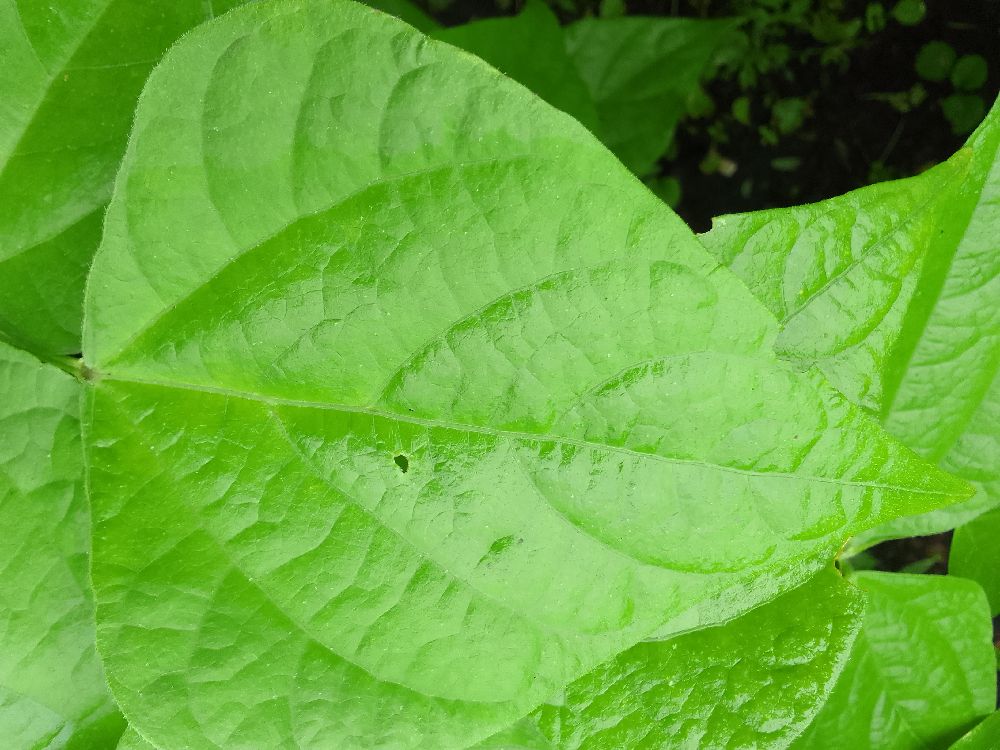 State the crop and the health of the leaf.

common bean, healthy
